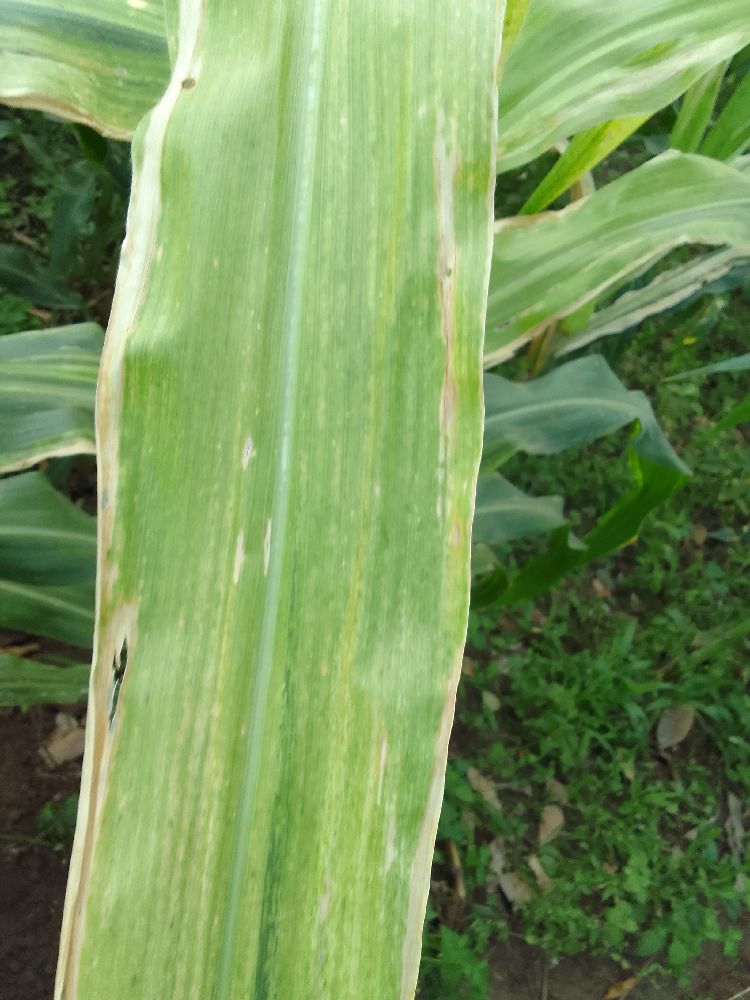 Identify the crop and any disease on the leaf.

maize, maize lethal necrosis
